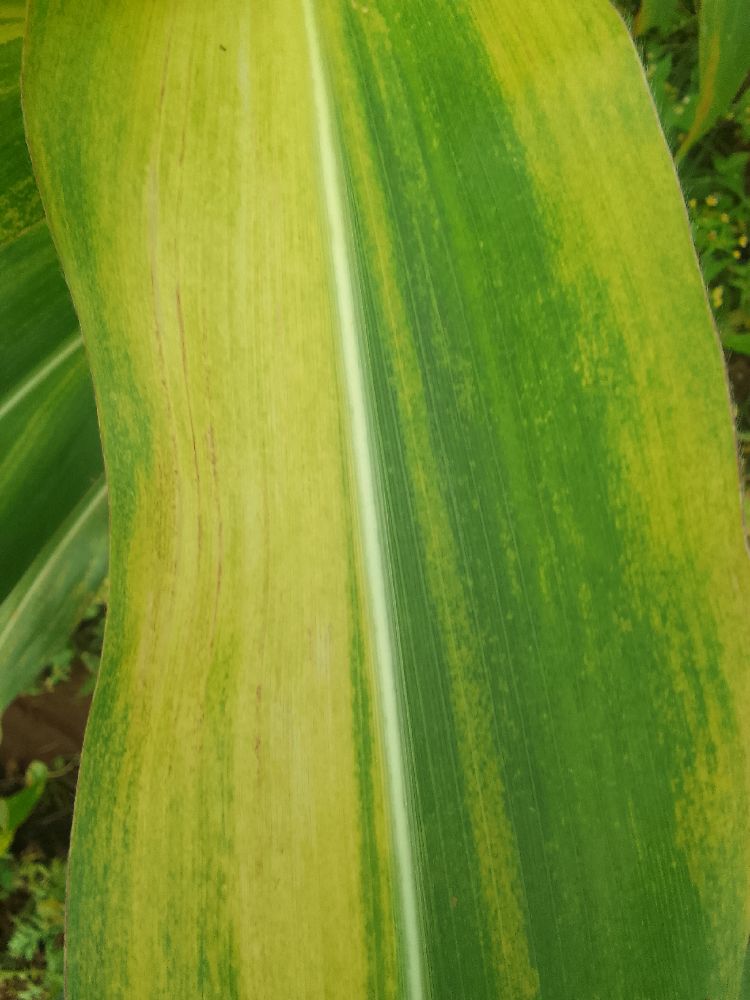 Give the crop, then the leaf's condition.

maize, maize lethal necrosis
